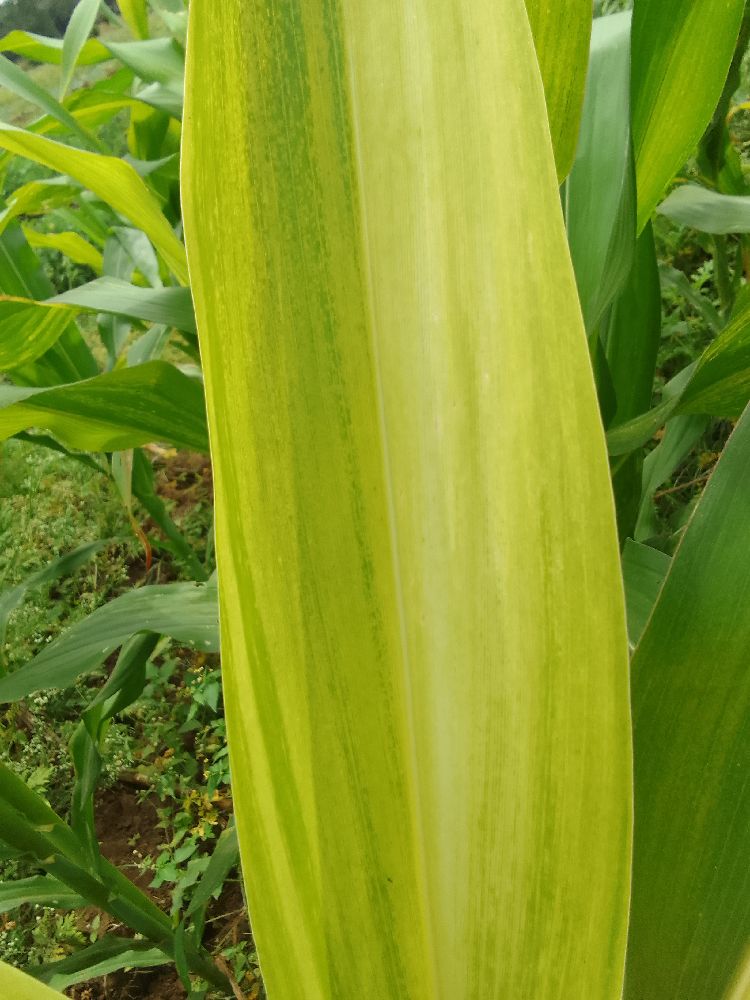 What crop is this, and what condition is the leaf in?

maize, maize lethal necrosis
